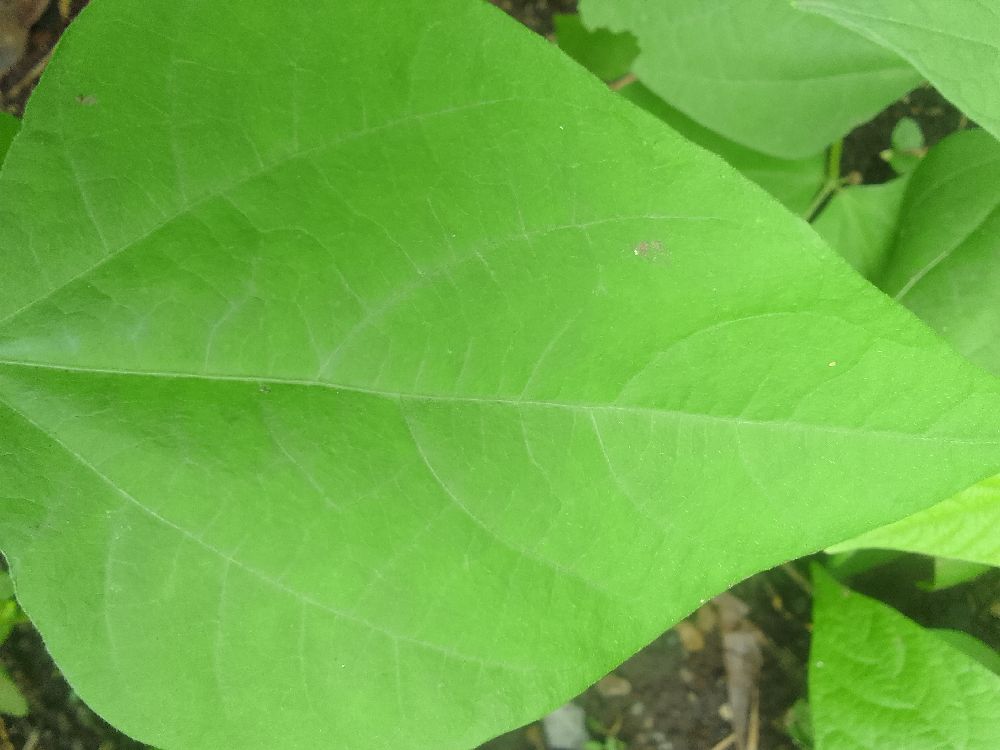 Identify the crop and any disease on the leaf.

common bean, healthy
